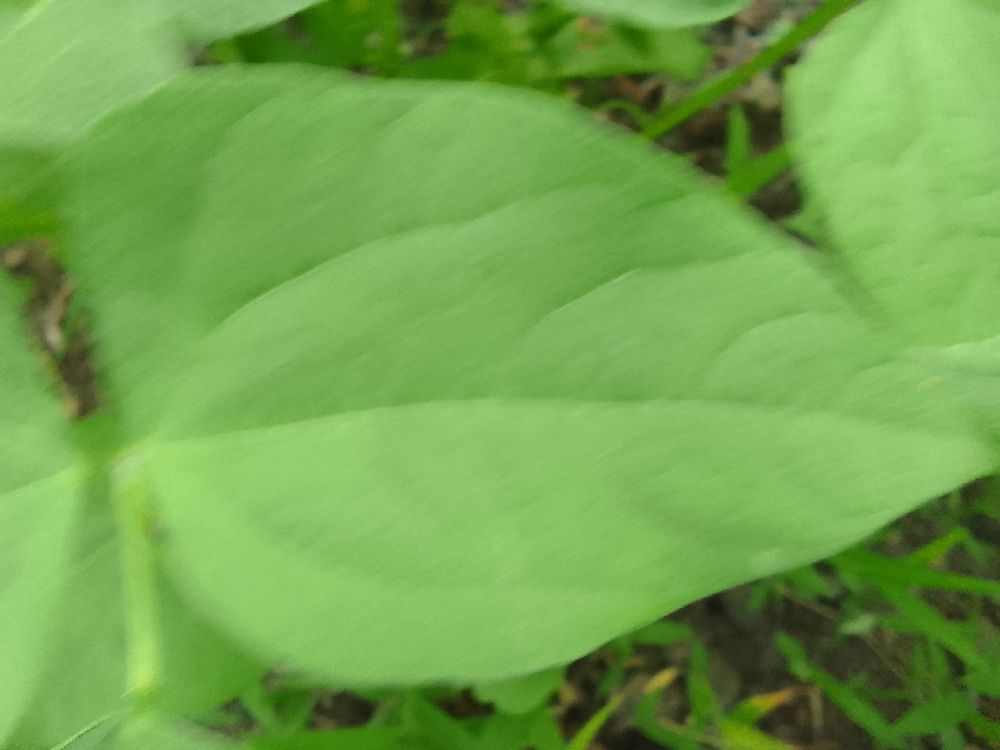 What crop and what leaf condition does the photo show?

common bean, healthy
